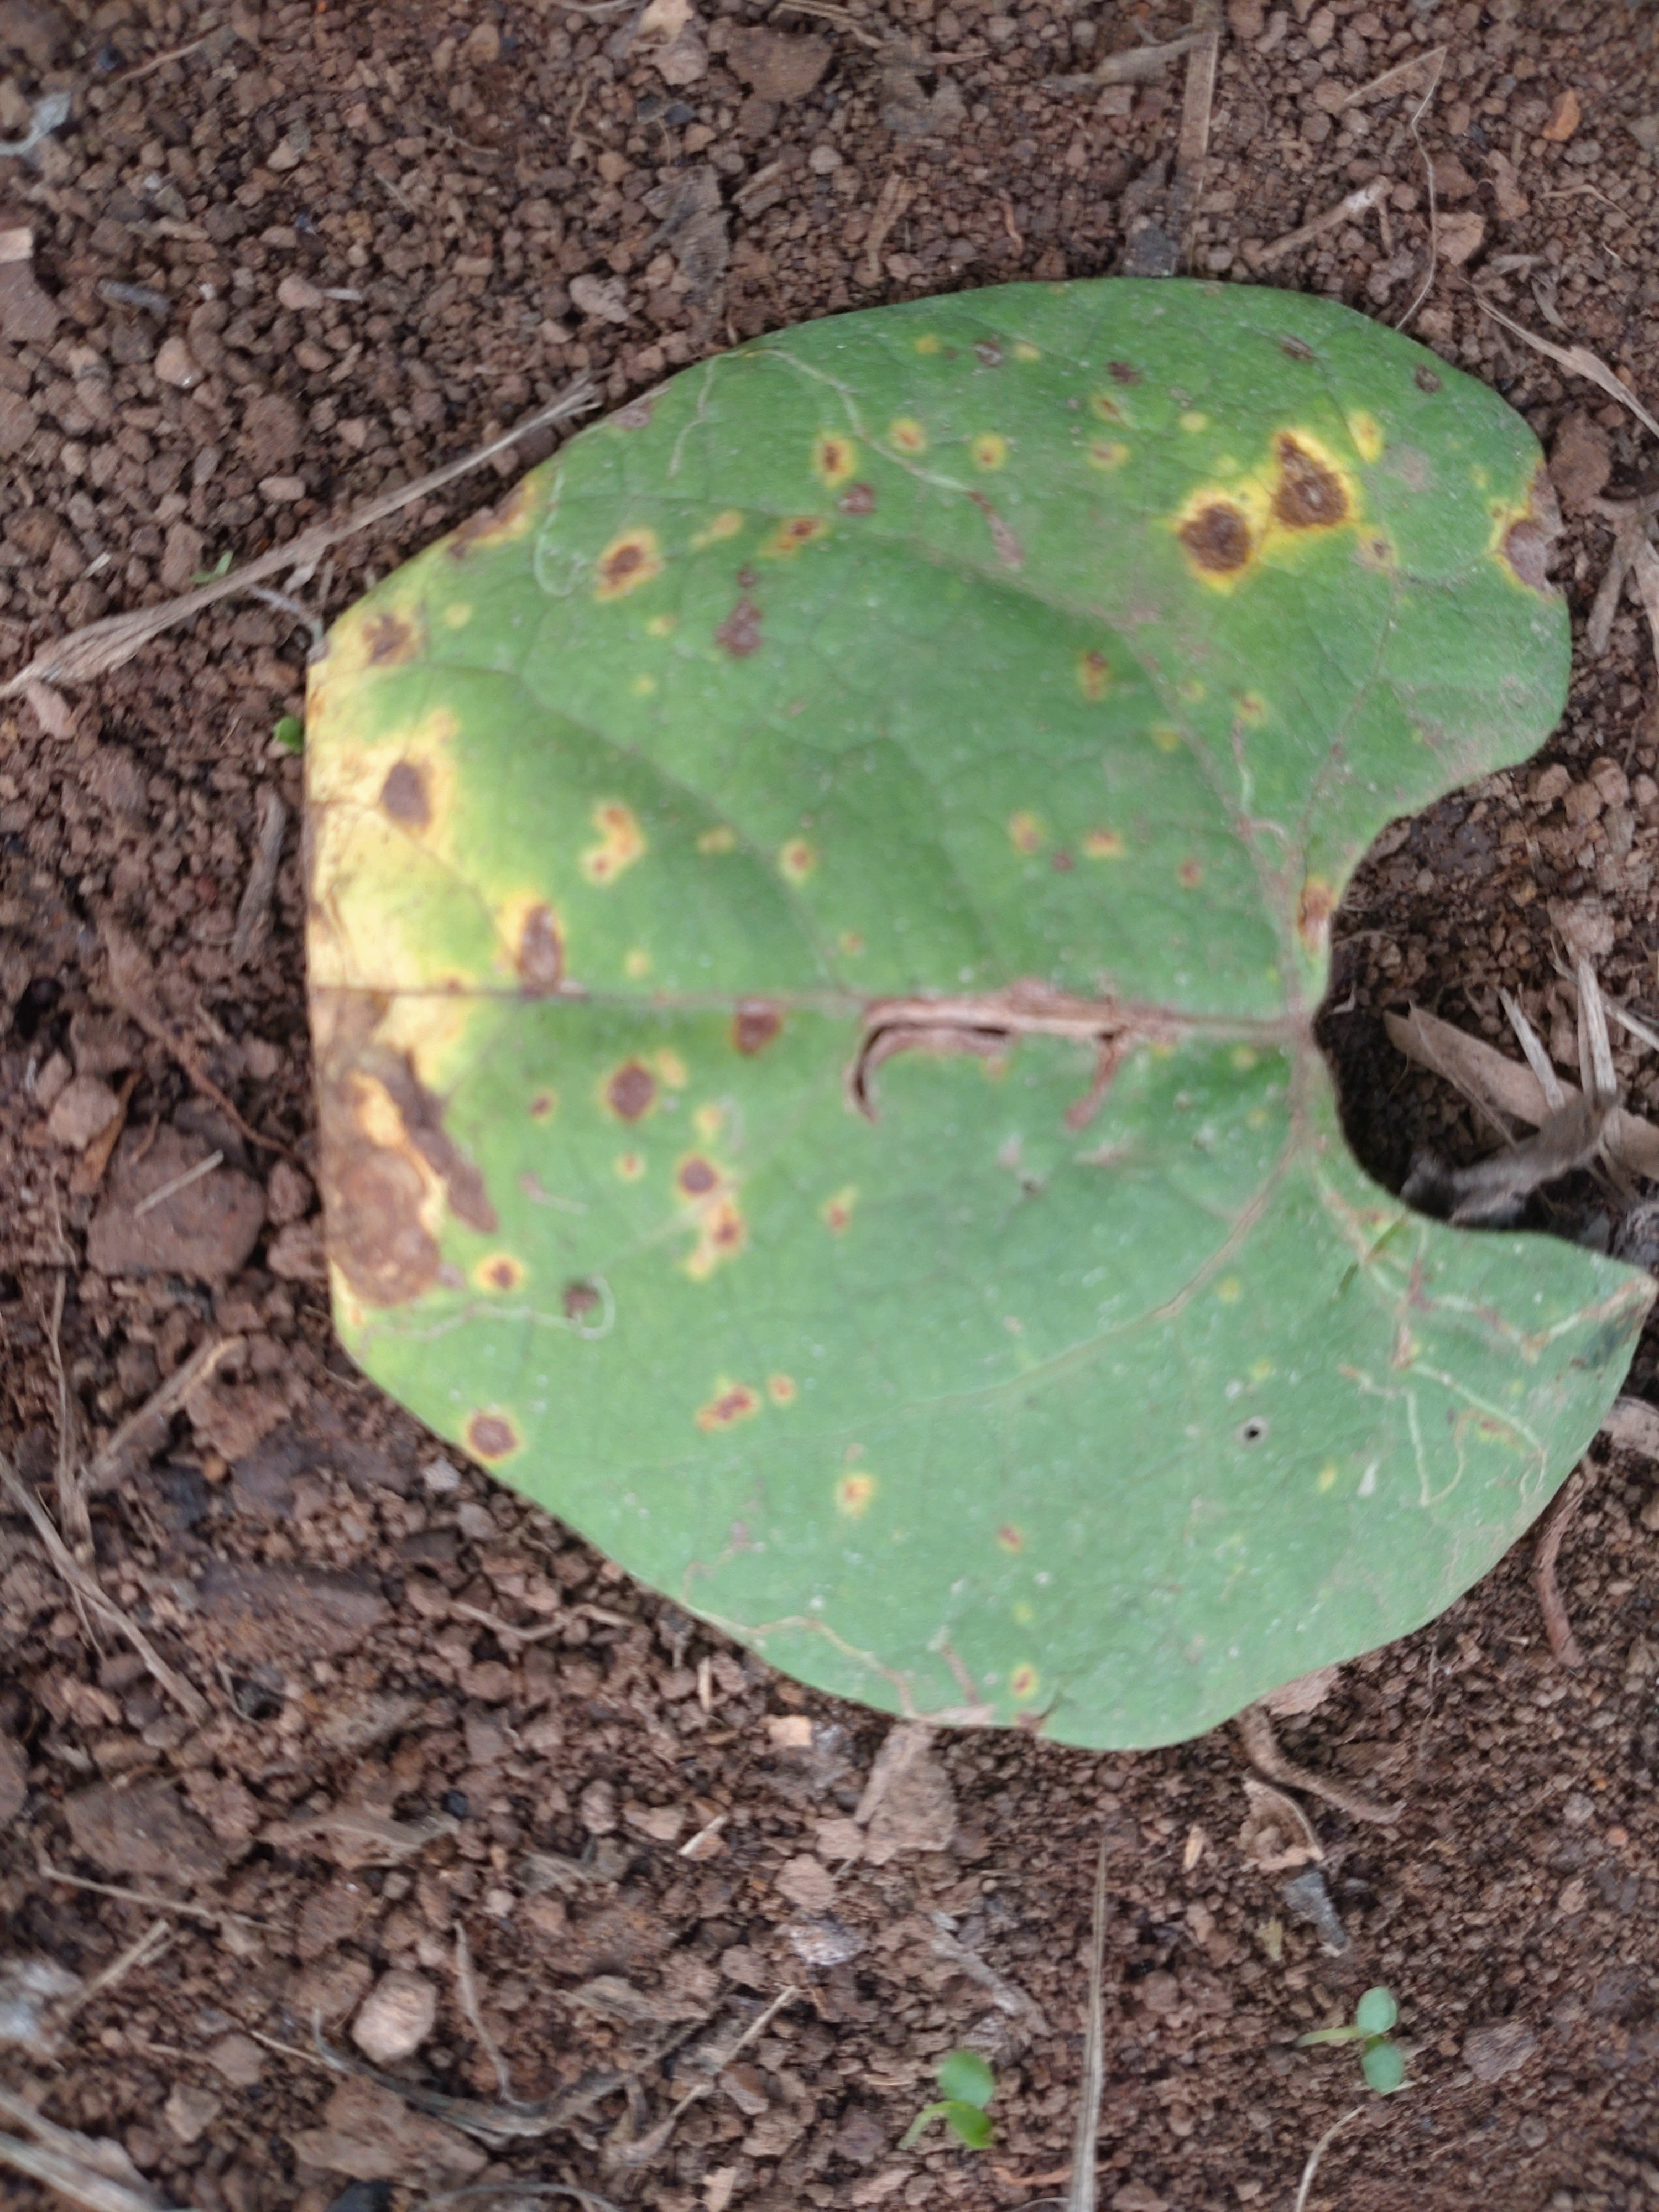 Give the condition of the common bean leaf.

rust
